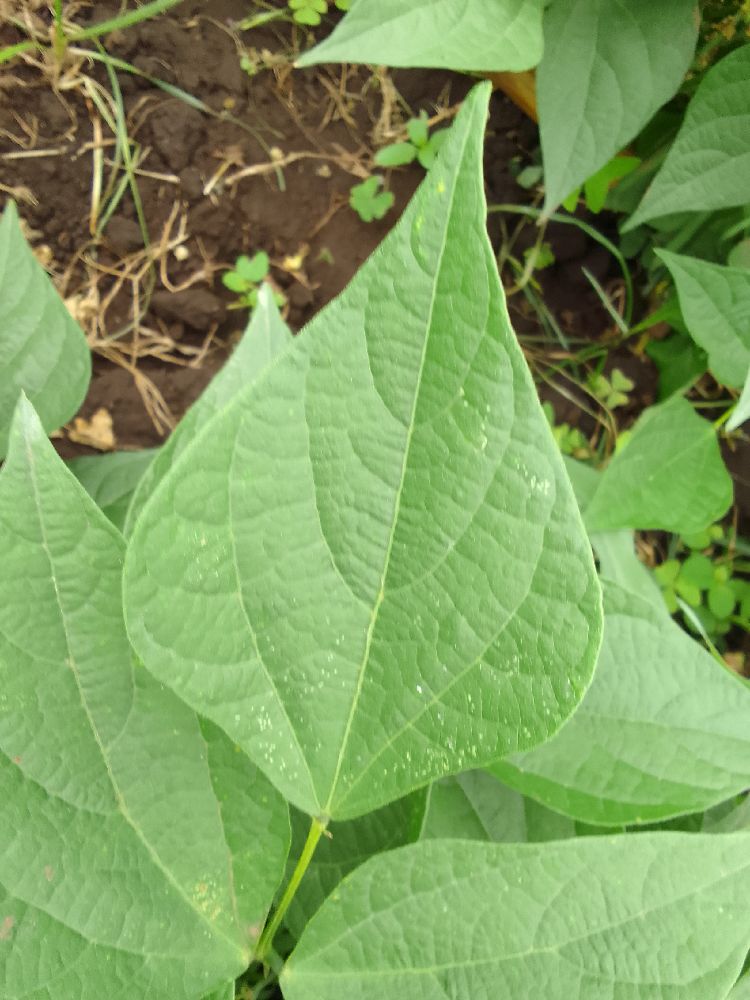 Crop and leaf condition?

common bean, healthy
